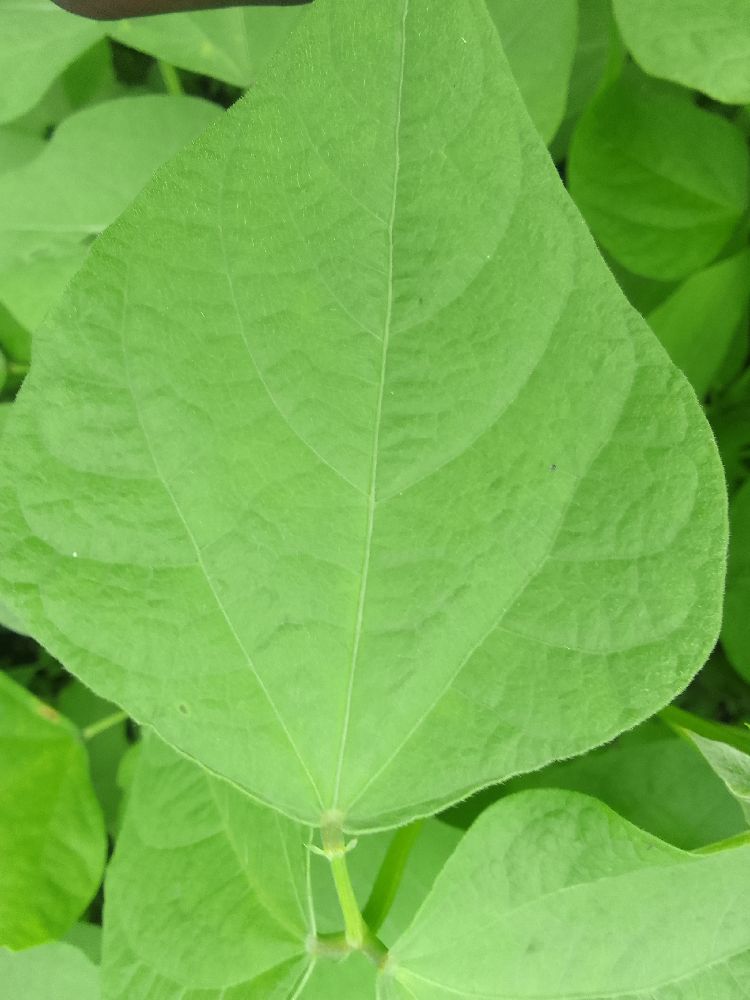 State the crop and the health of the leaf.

common bean, healthy
